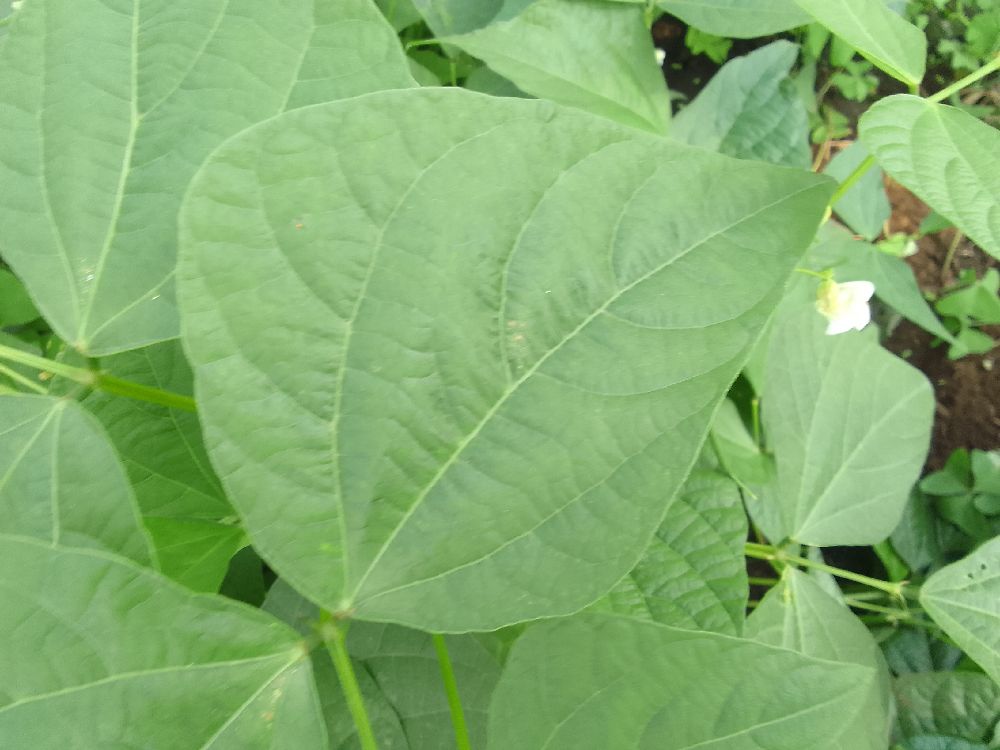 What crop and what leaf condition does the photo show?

common bean, healthy
